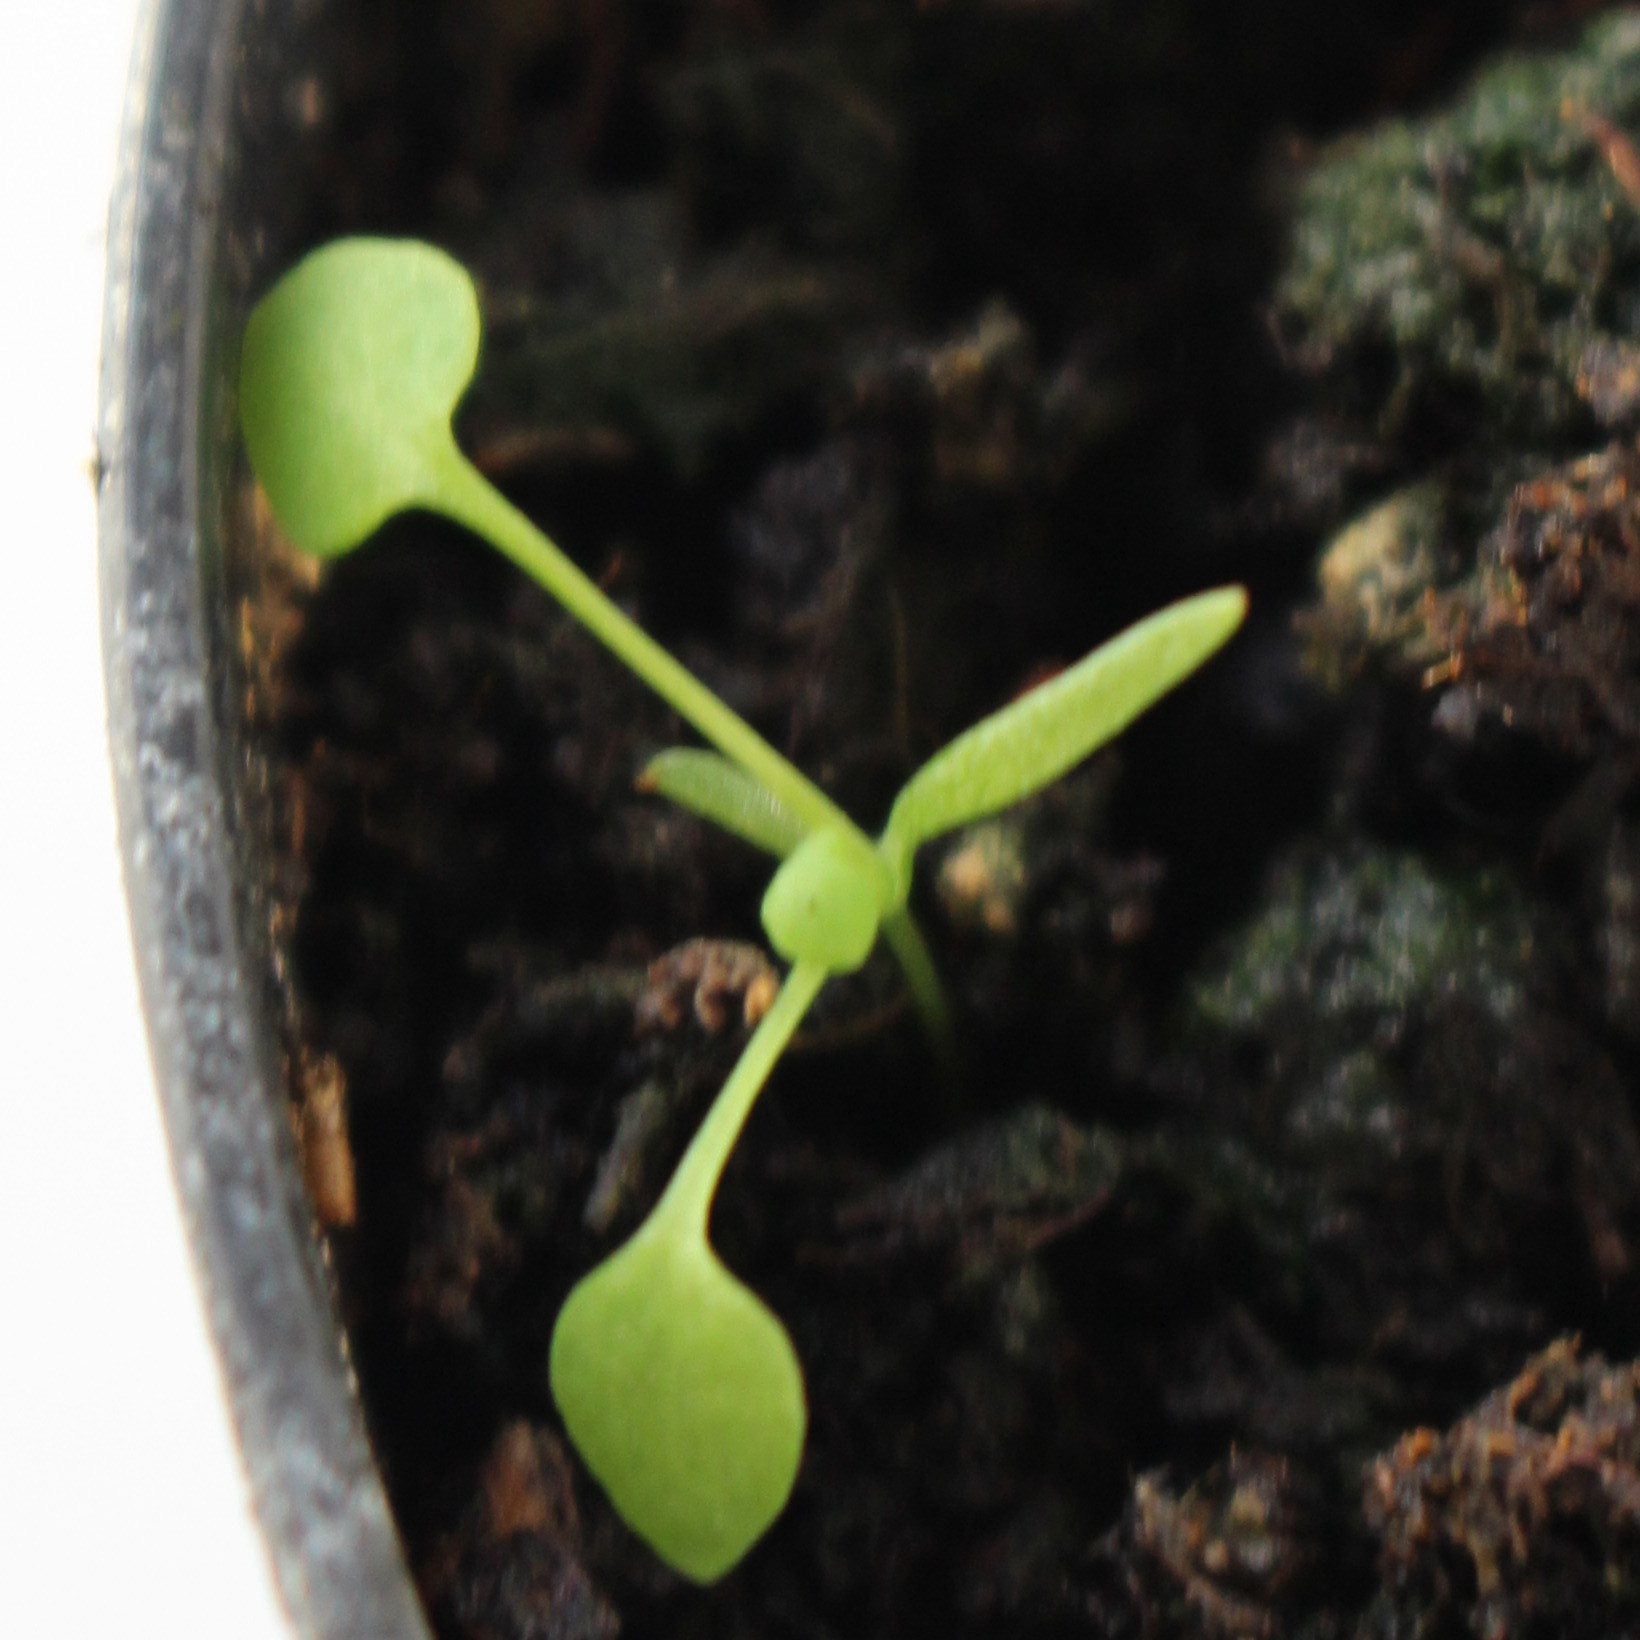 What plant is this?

Papaver rhoeas
